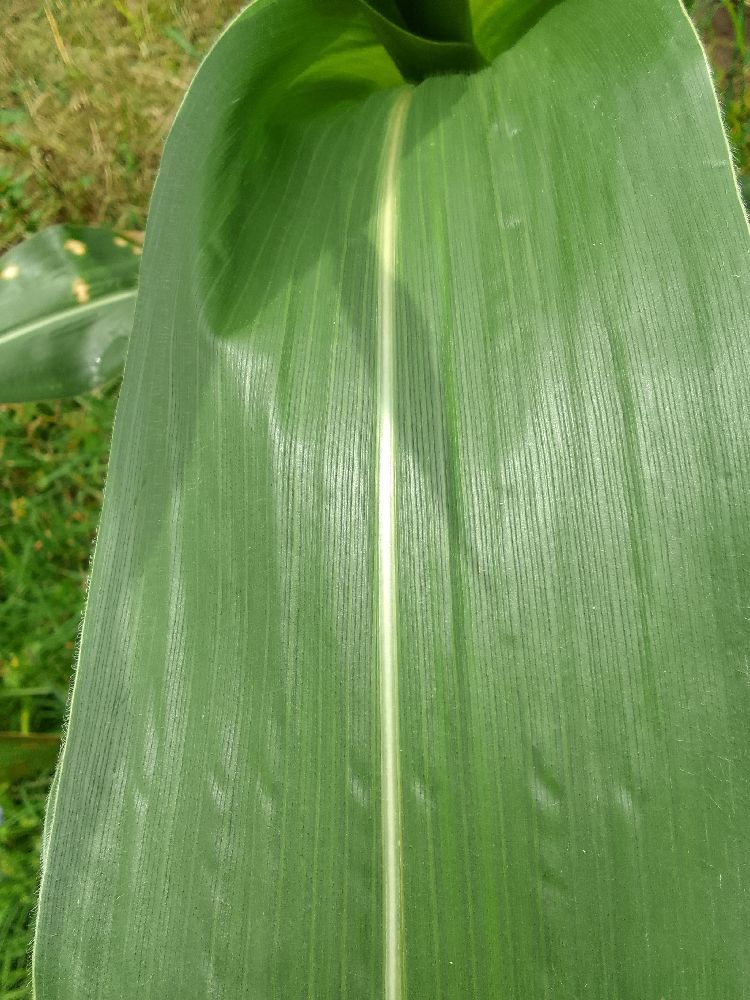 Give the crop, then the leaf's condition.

maize, healthy
